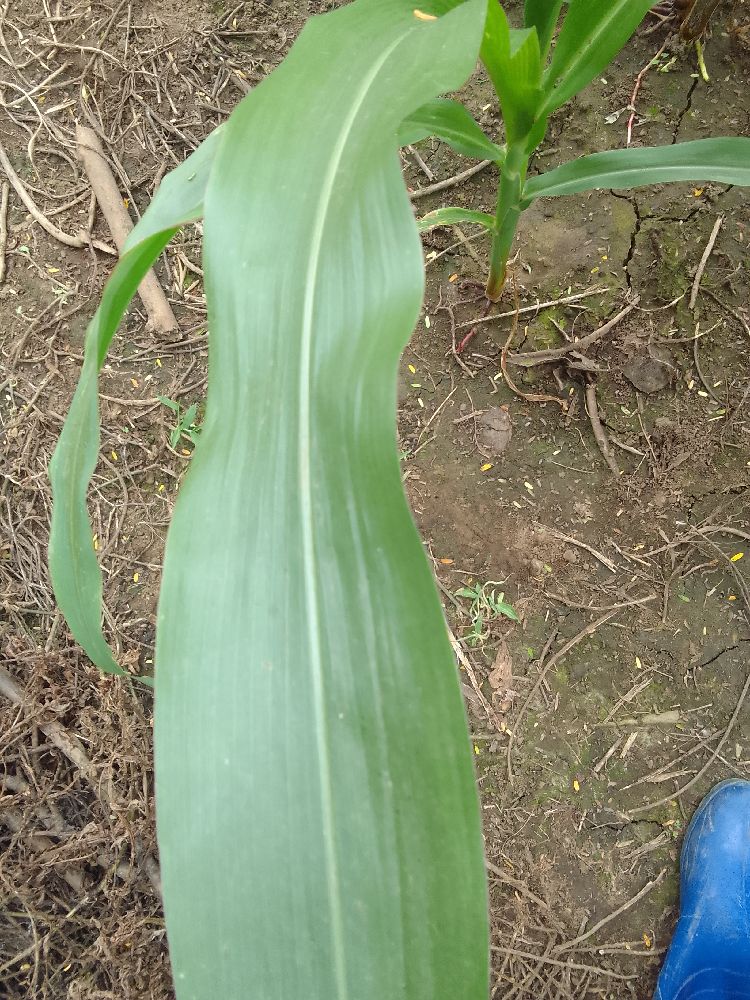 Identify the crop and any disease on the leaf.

maize, healthy
